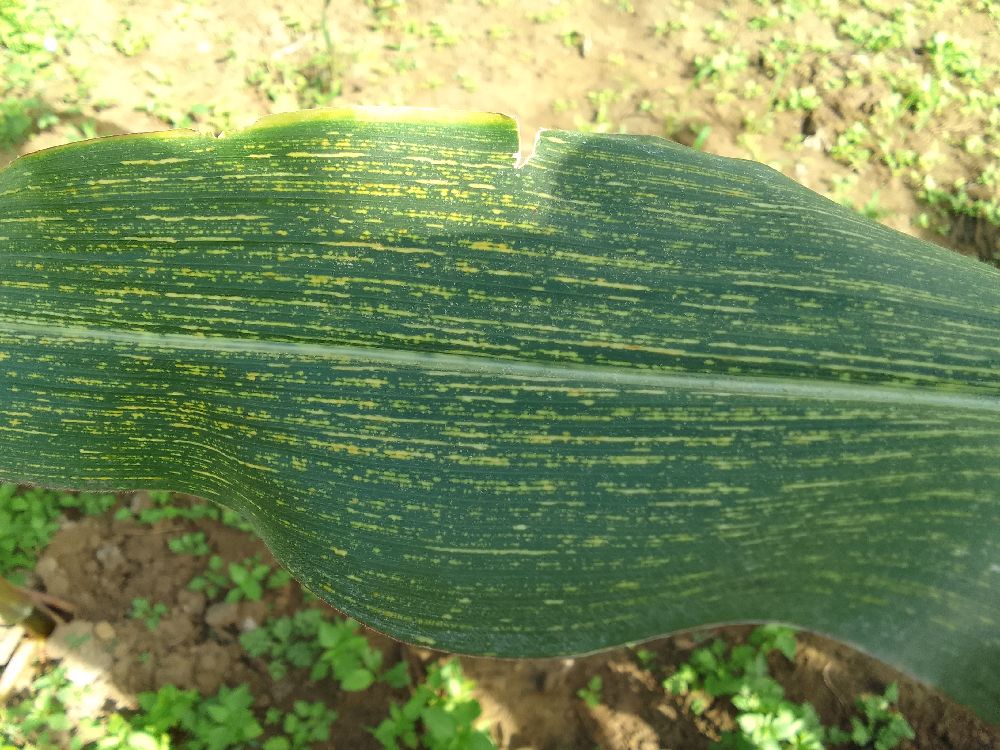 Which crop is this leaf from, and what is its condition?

maize, maize streak virus
